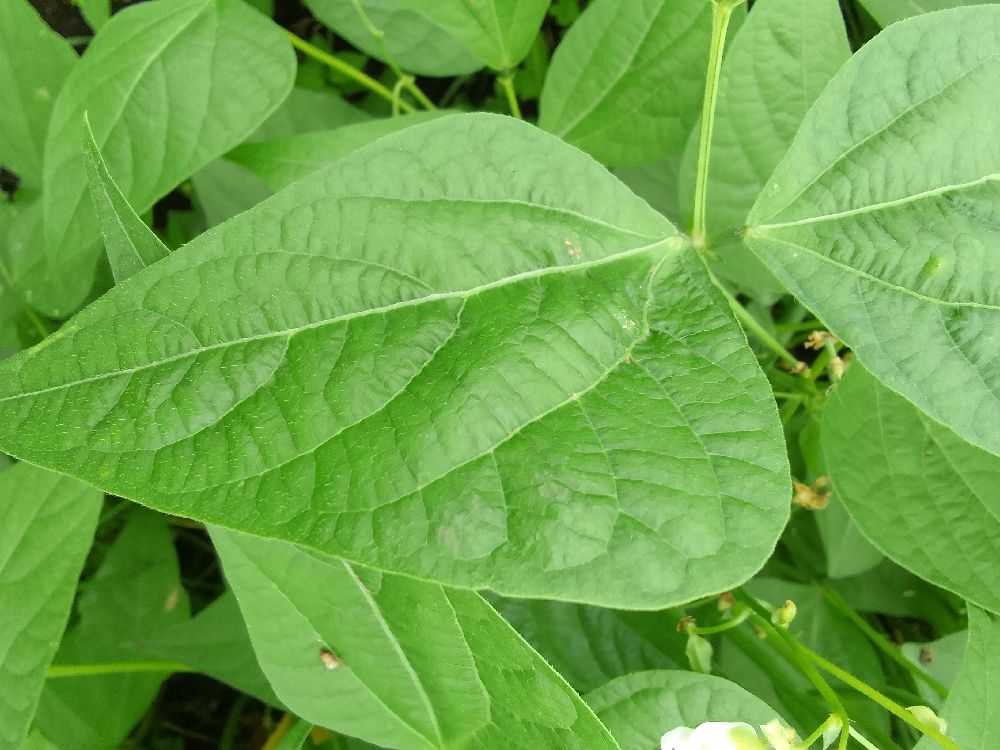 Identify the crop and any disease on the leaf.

common bean, healthy
